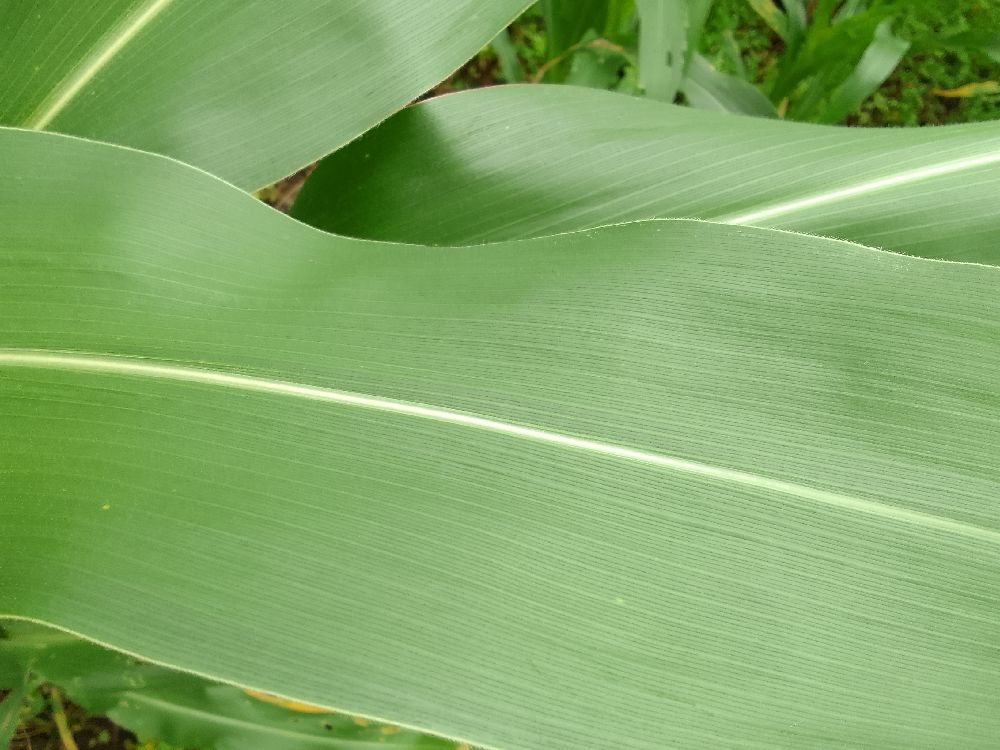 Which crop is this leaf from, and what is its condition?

maize, healthy
